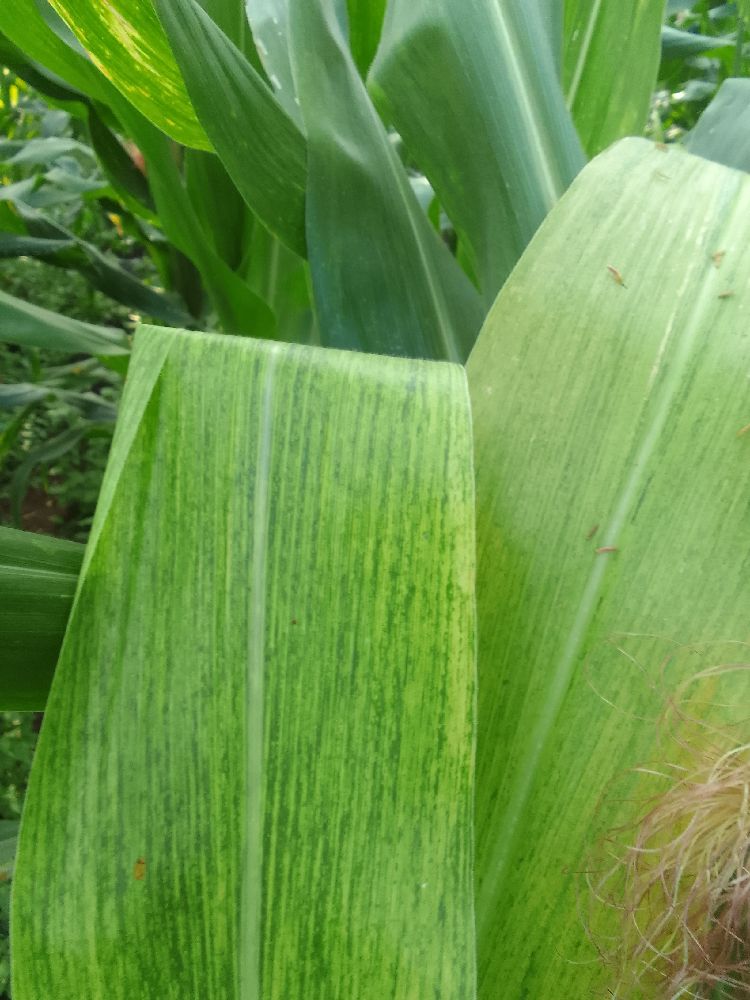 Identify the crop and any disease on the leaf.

maize, maize lethal necrosis
